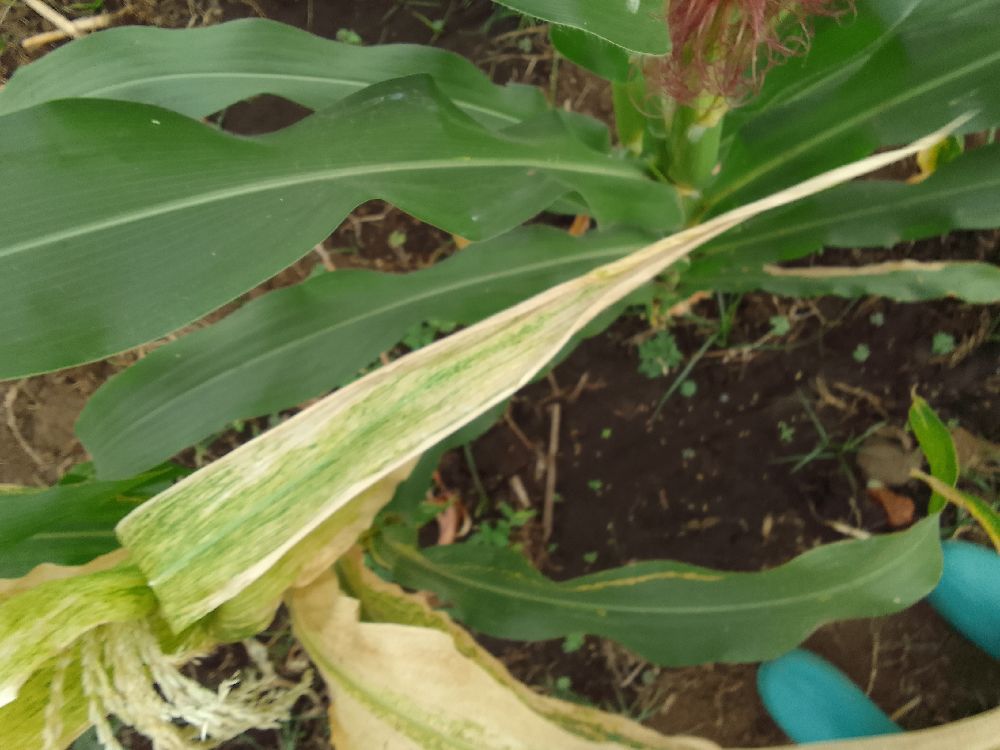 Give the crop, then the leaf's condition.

maize, maize lethal necrosis
